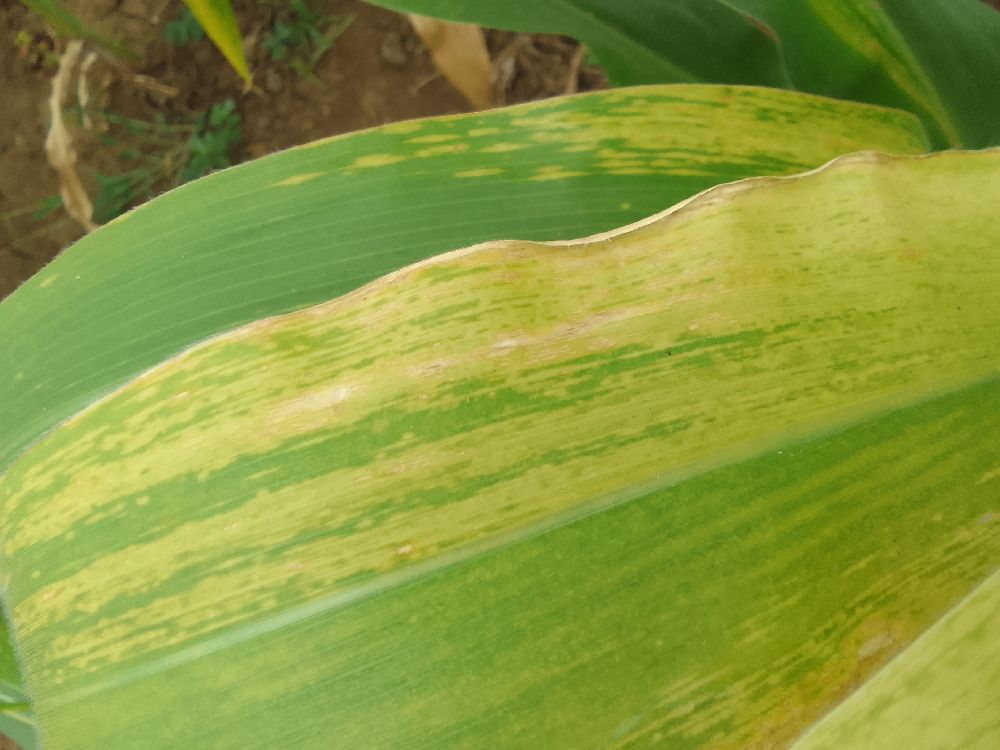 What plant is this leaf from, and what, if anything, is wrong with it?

maize, maize lethal necrosis
